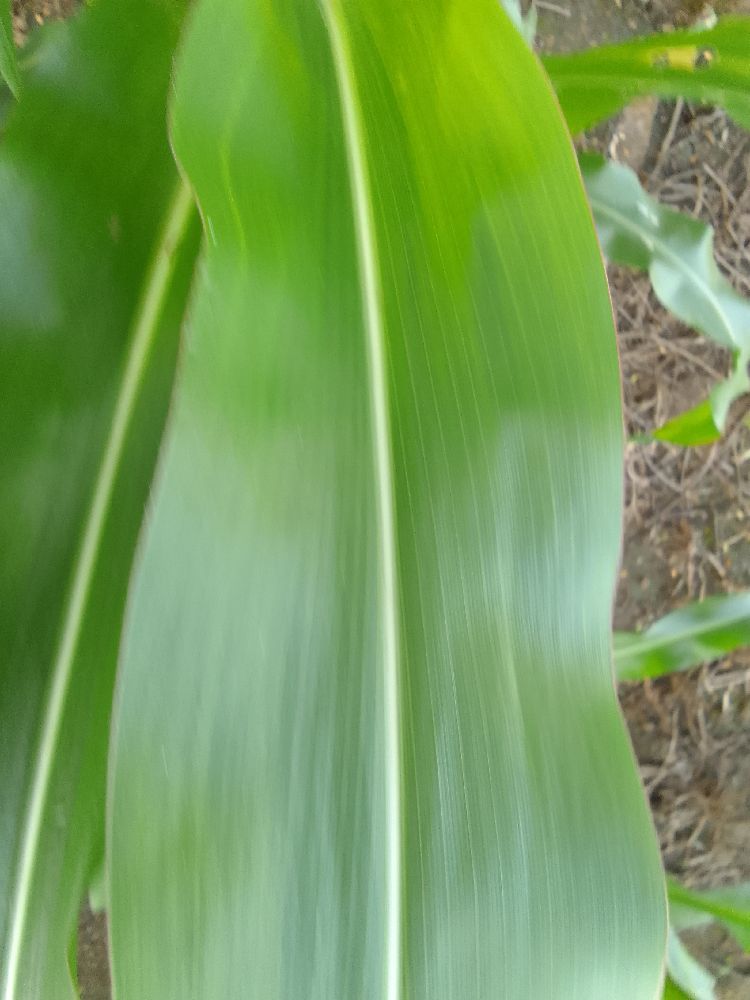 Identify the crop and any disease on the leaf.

maize, healthy
